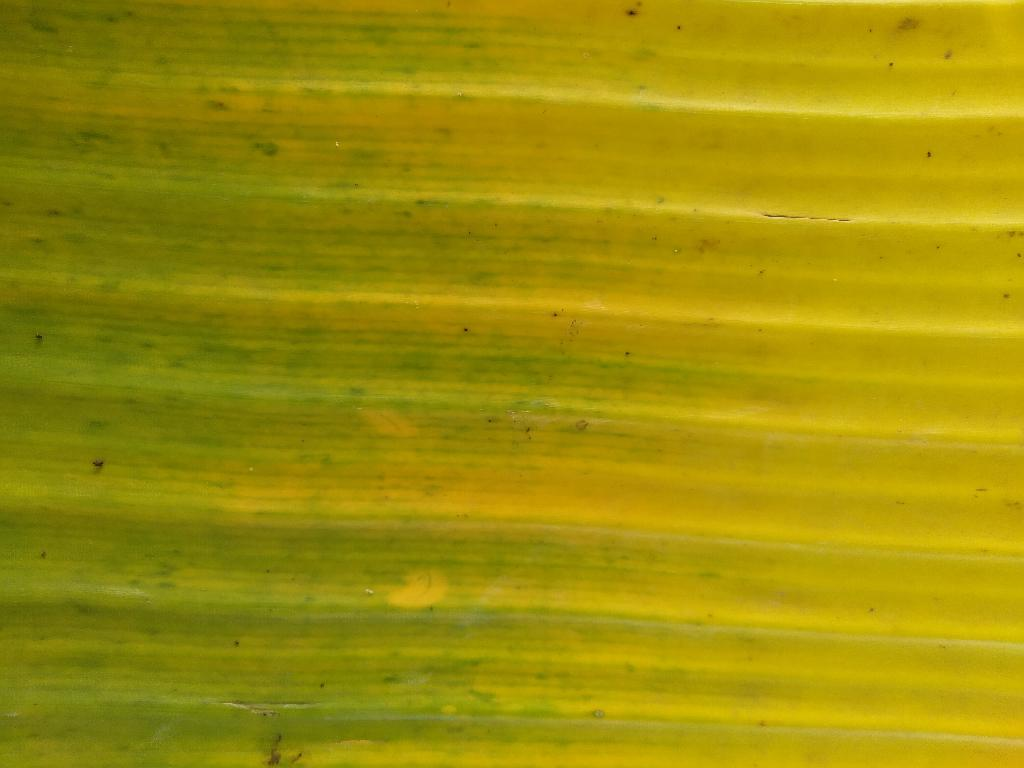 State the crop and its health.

banana, fusarium wilt race 1
